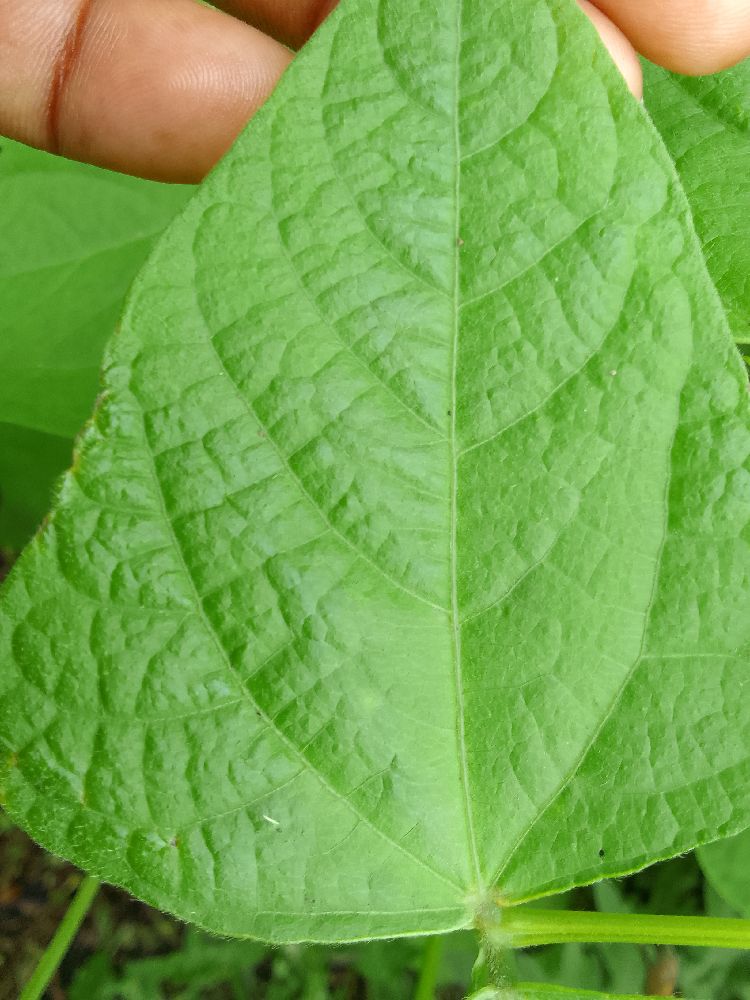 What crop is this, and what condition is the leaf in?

common bean, healthy
